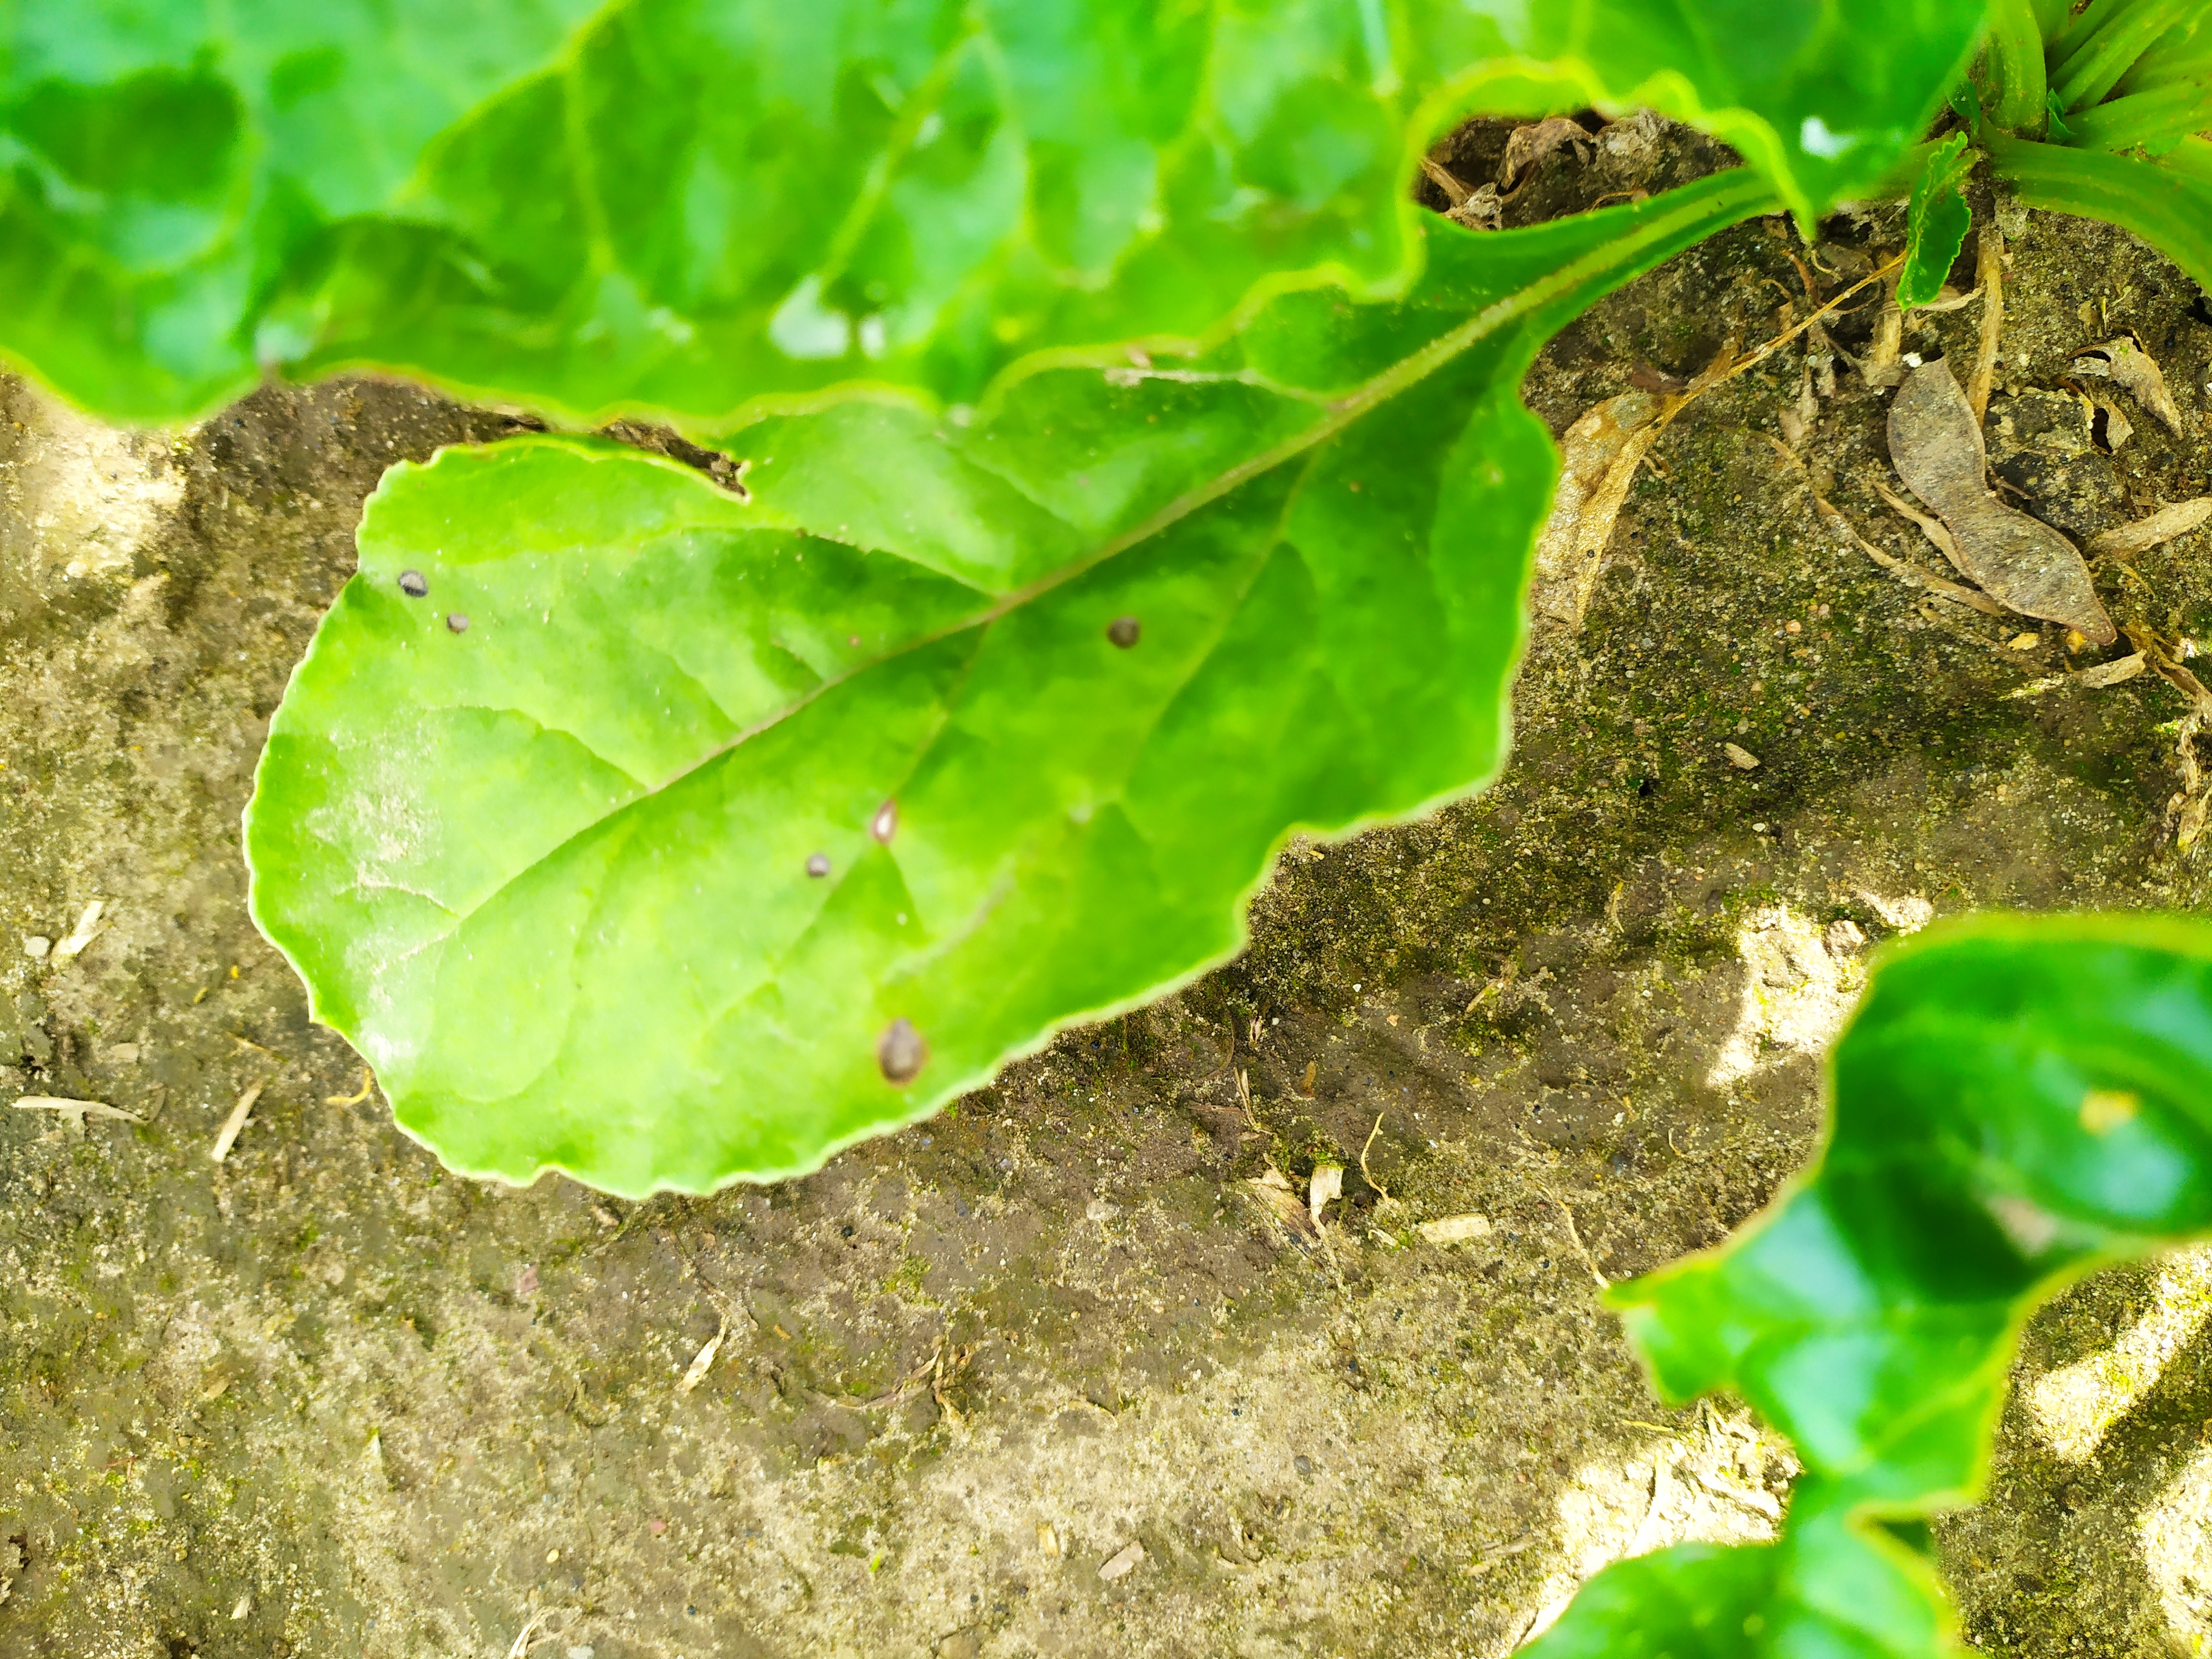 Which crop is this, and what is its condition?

beet, cercospora
